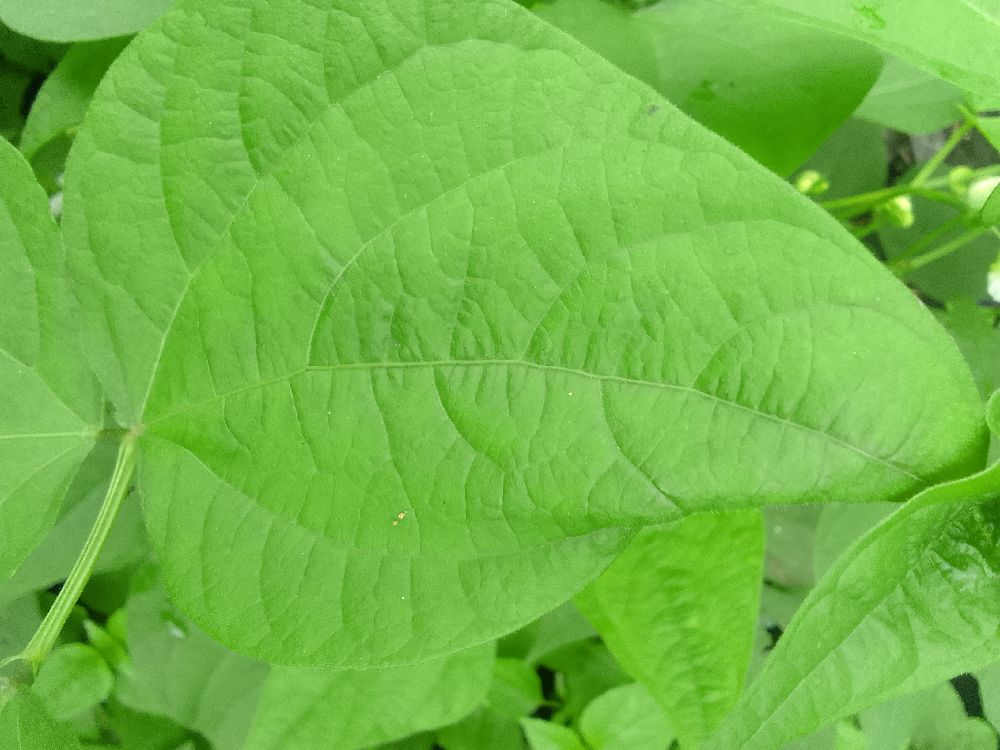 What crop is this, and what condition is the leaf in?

common bean, healthy
